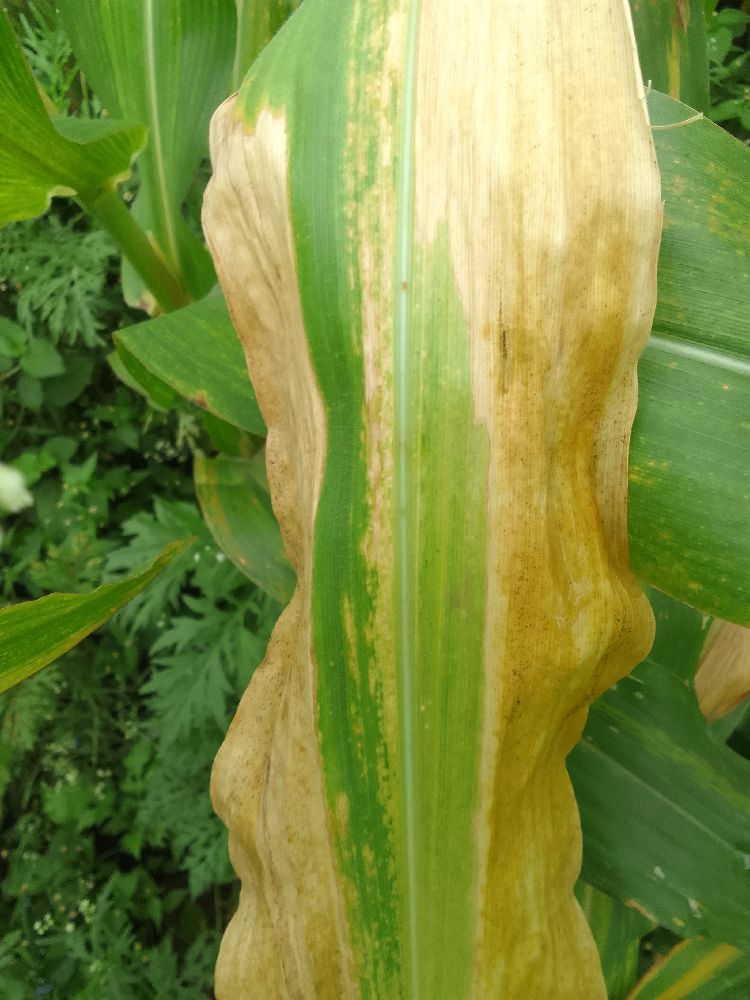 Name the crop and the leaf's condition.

maize, maize lethal necrosis
